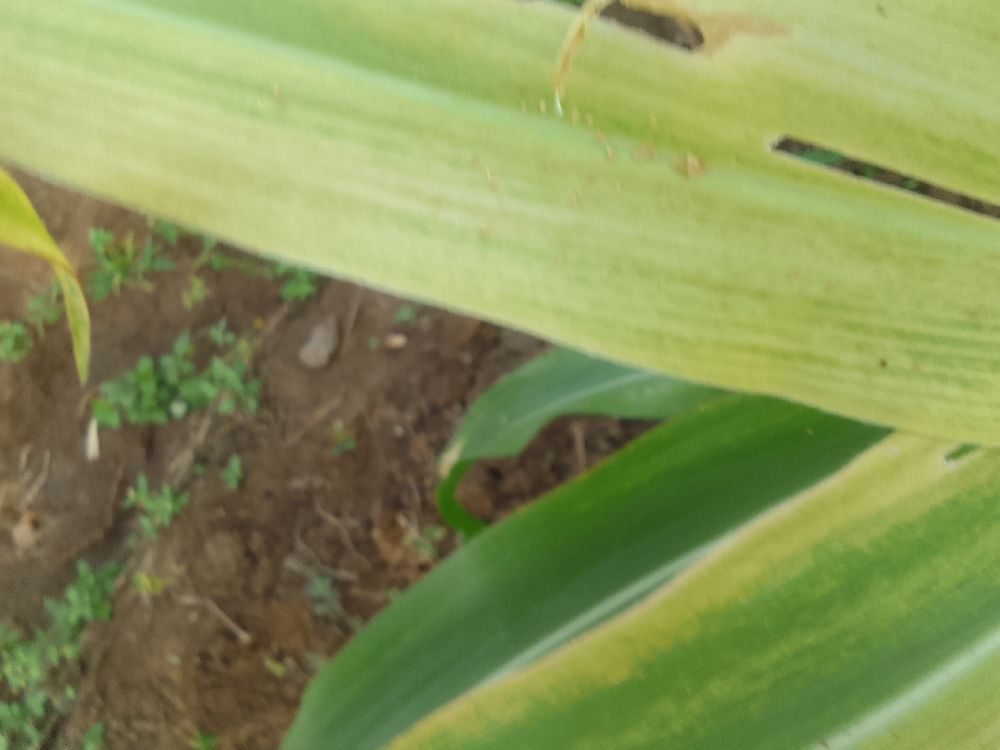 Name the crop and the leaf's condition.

maize, maize lethal necrosis
